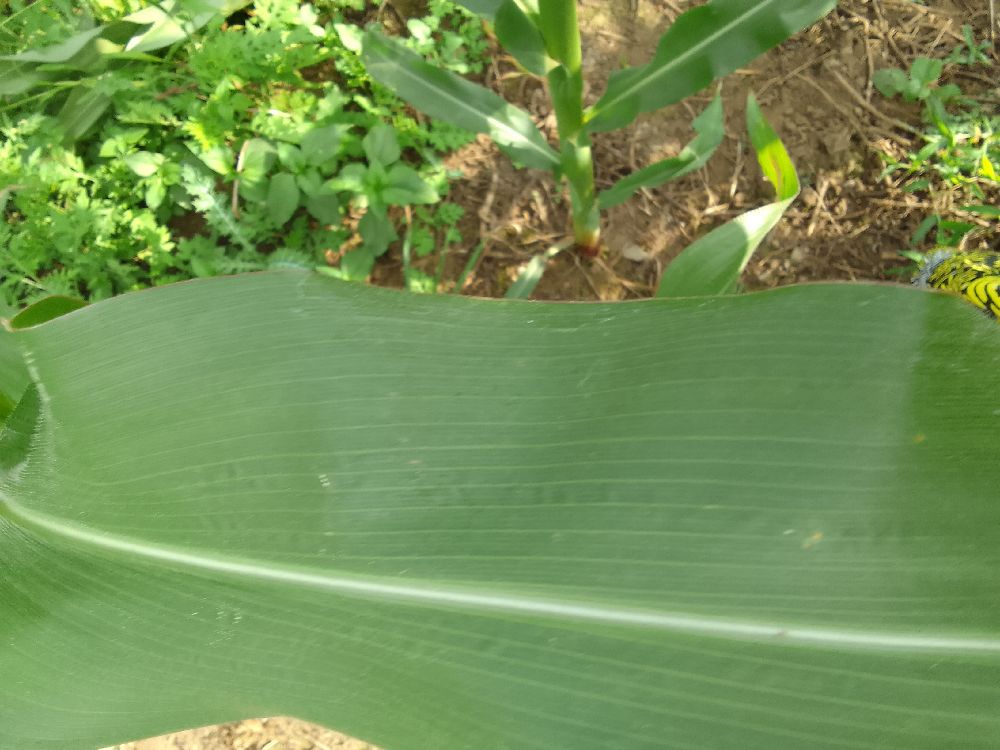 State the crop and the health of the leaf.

maize, healthy
